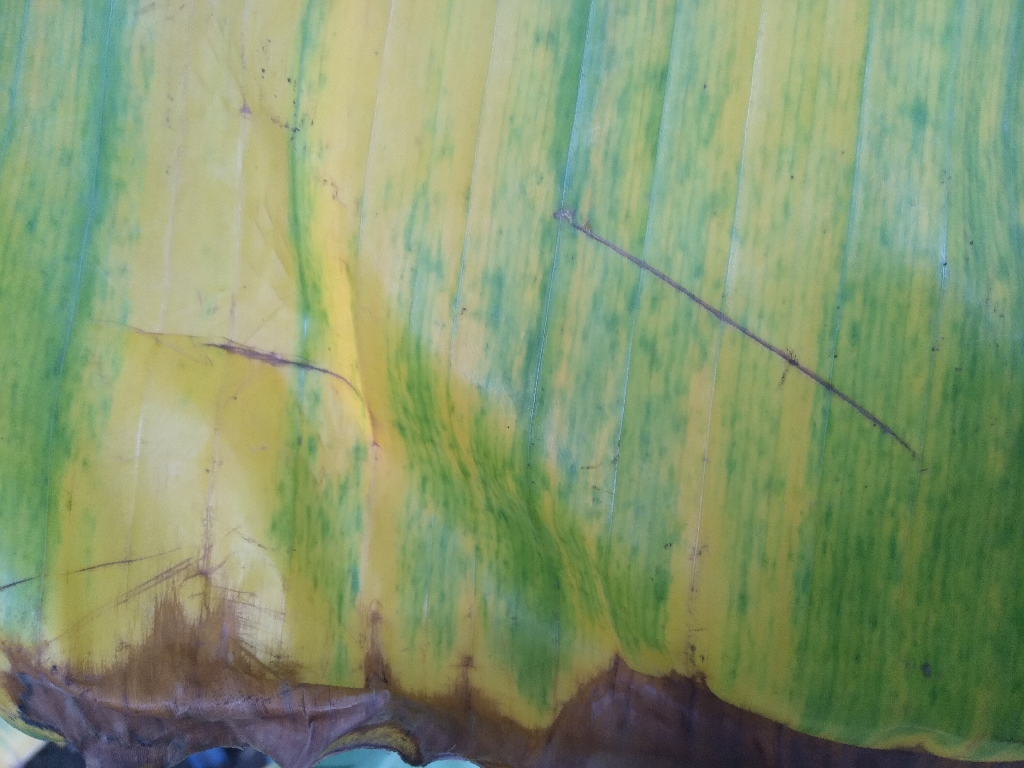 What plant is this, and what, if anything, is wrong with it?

banana, fusarium wilt race 1
